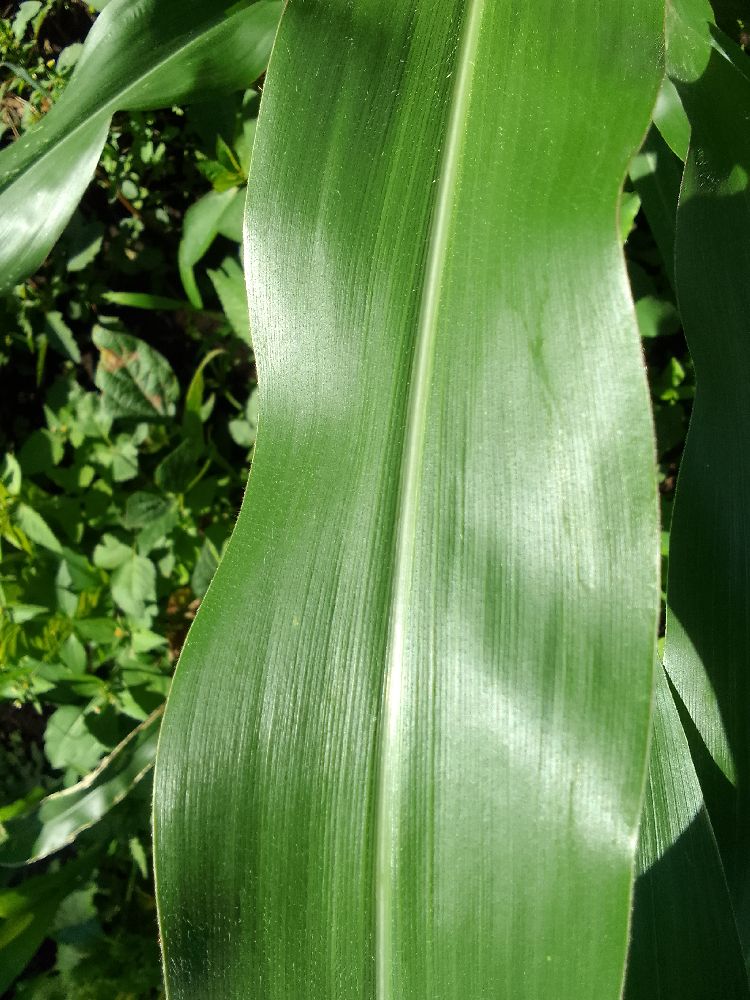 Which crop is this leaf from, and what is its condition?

maize, healthy
